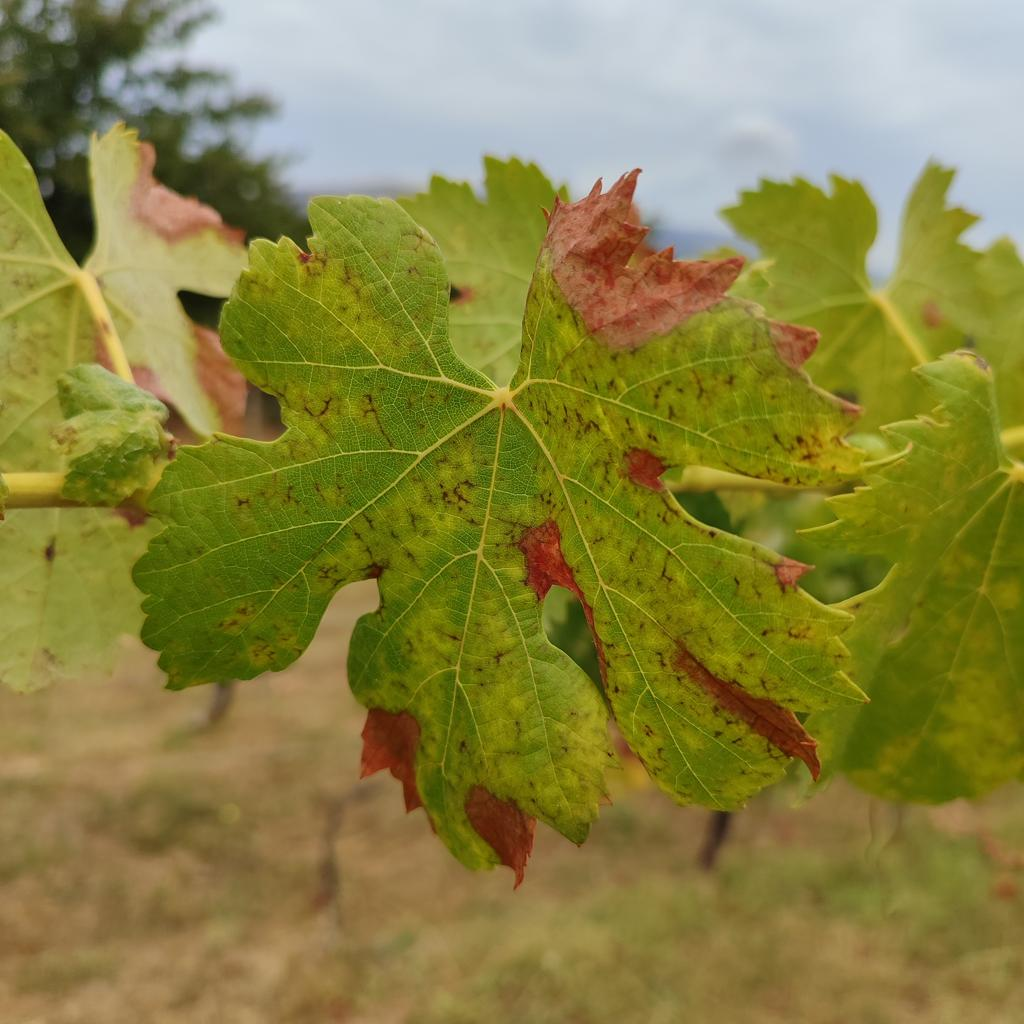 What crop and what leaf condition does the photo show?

grapevine, esca complex
